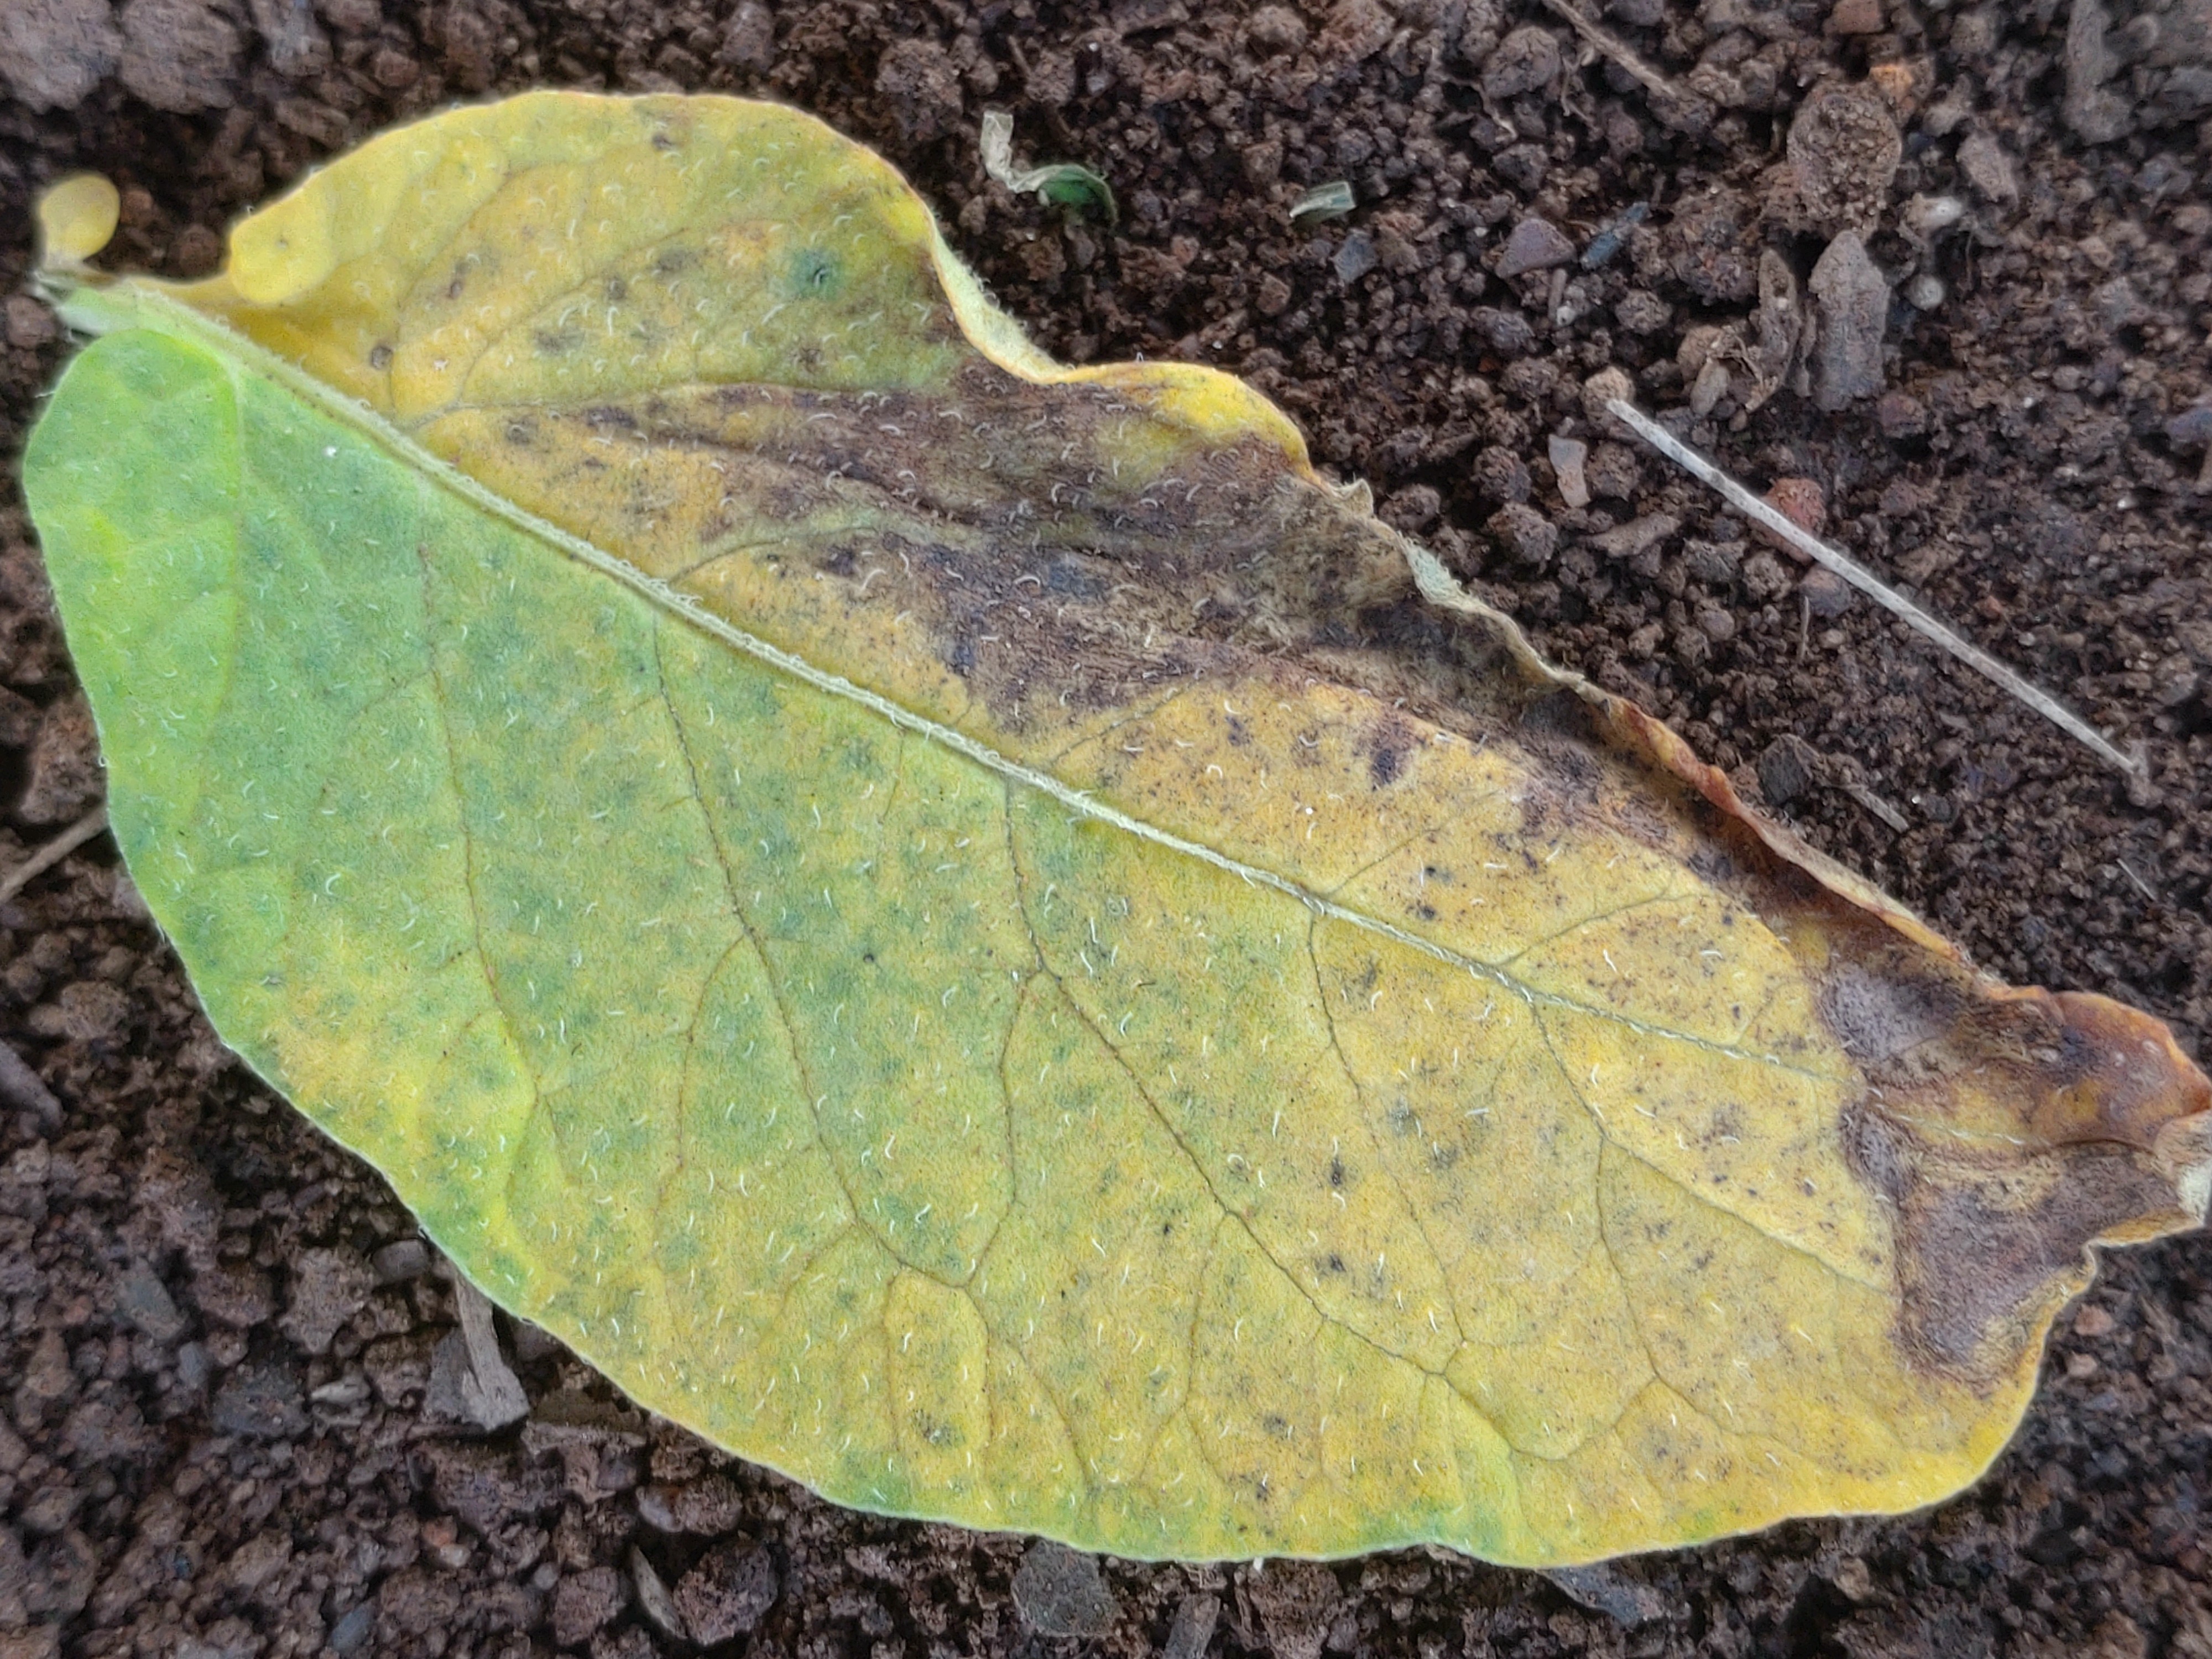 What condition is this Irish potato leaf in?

late blight
